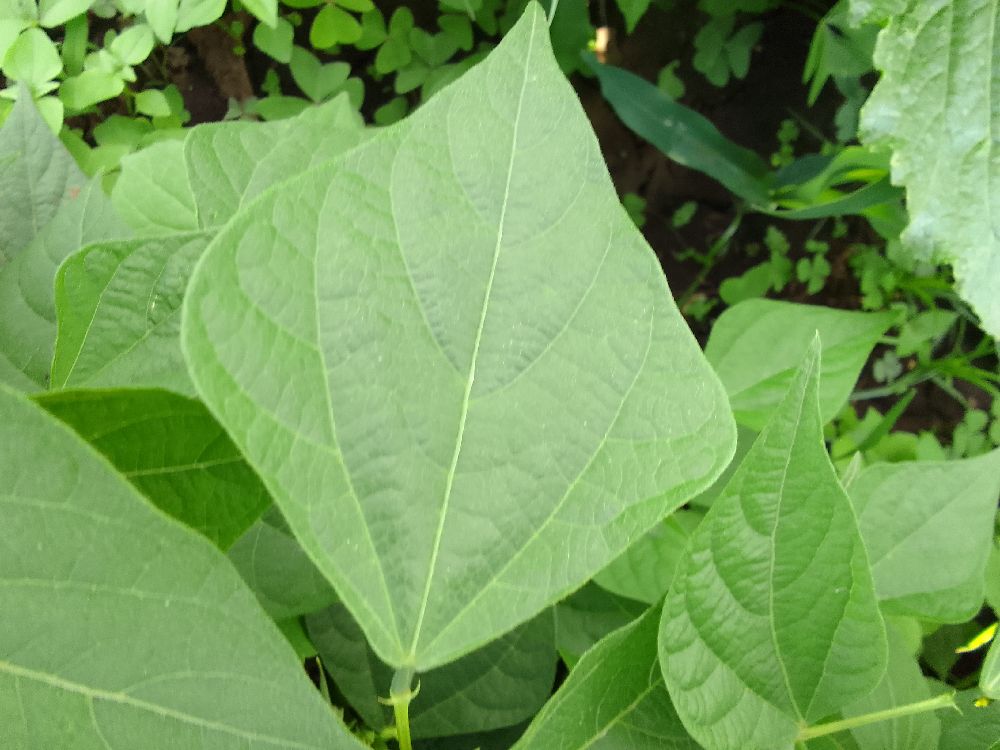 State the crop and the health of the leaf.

common bean, healthy
